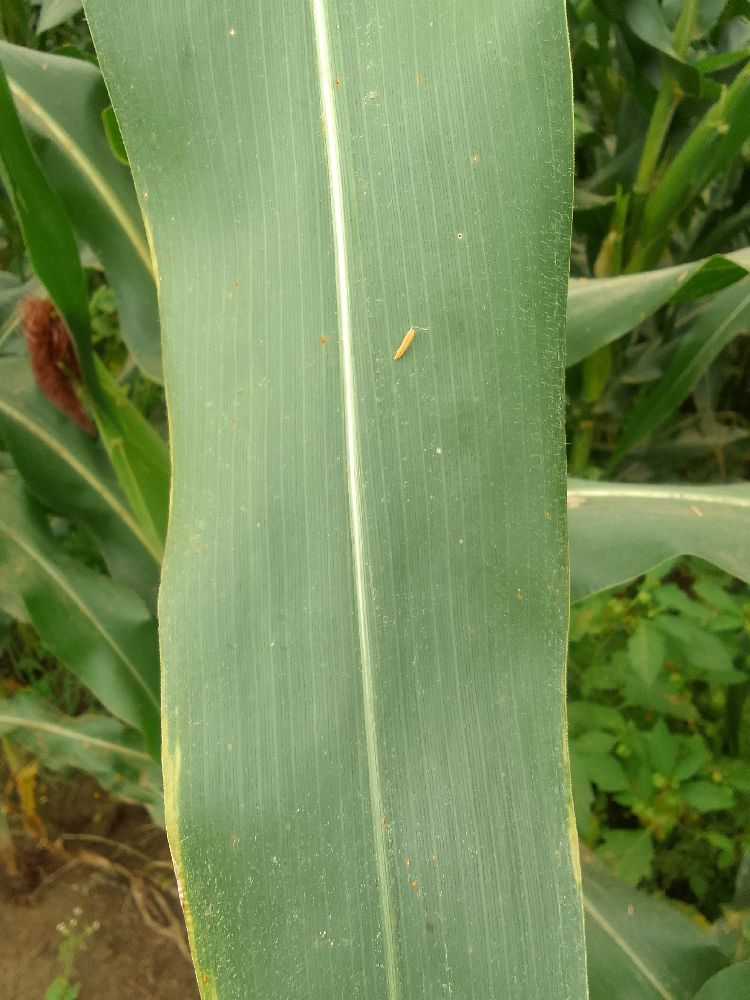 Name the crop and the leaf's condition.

maize, healthy
